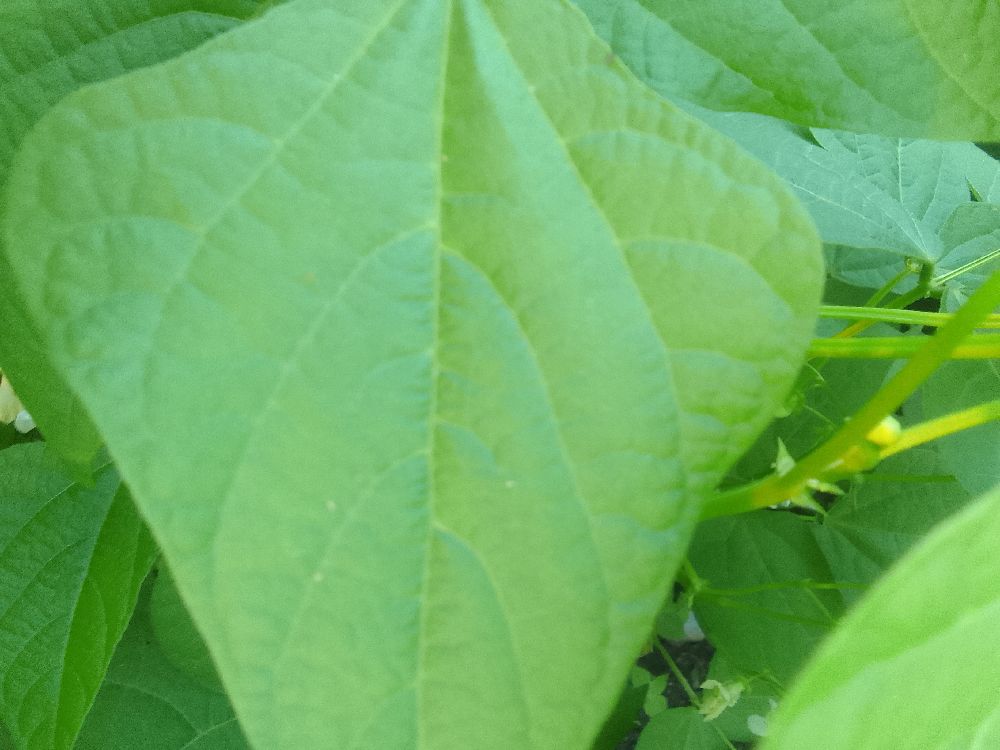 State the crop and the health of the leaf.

common bean, healthy
